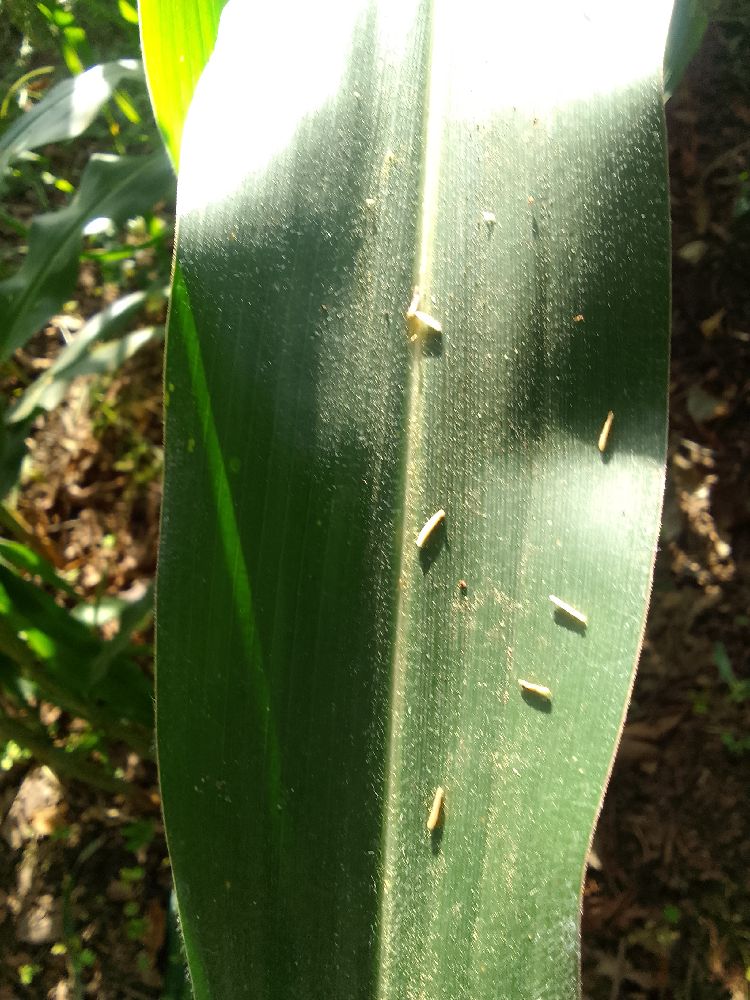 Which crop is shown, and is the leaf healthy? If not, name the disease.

maize, healthy
